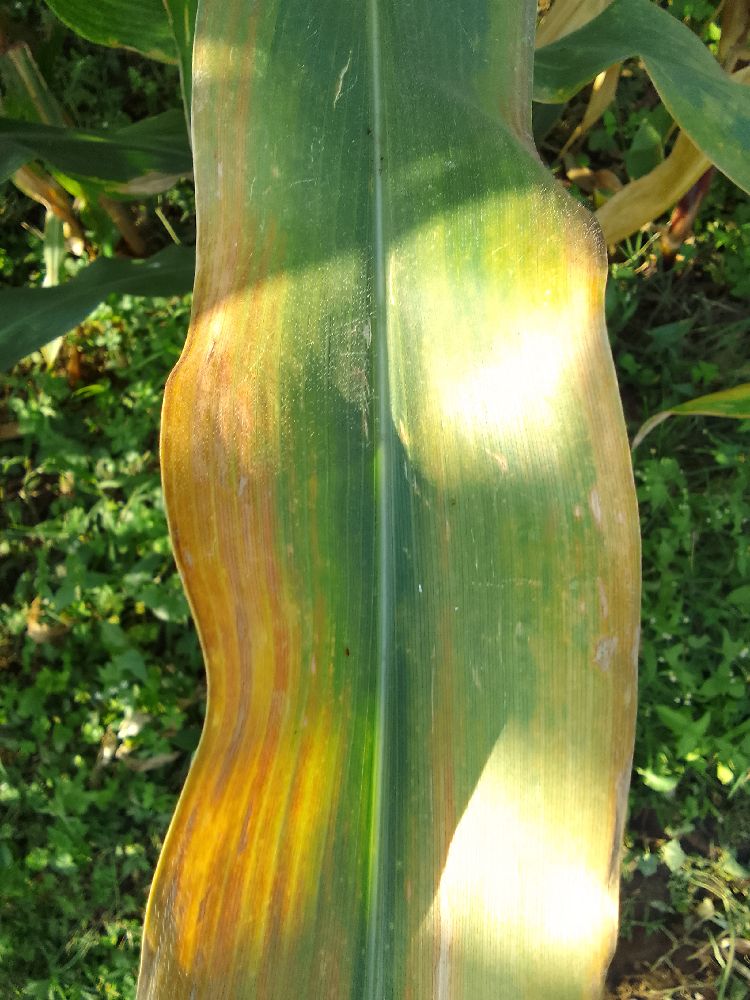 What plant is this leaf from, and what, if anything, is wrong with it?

maize, maize lethal necrosis
